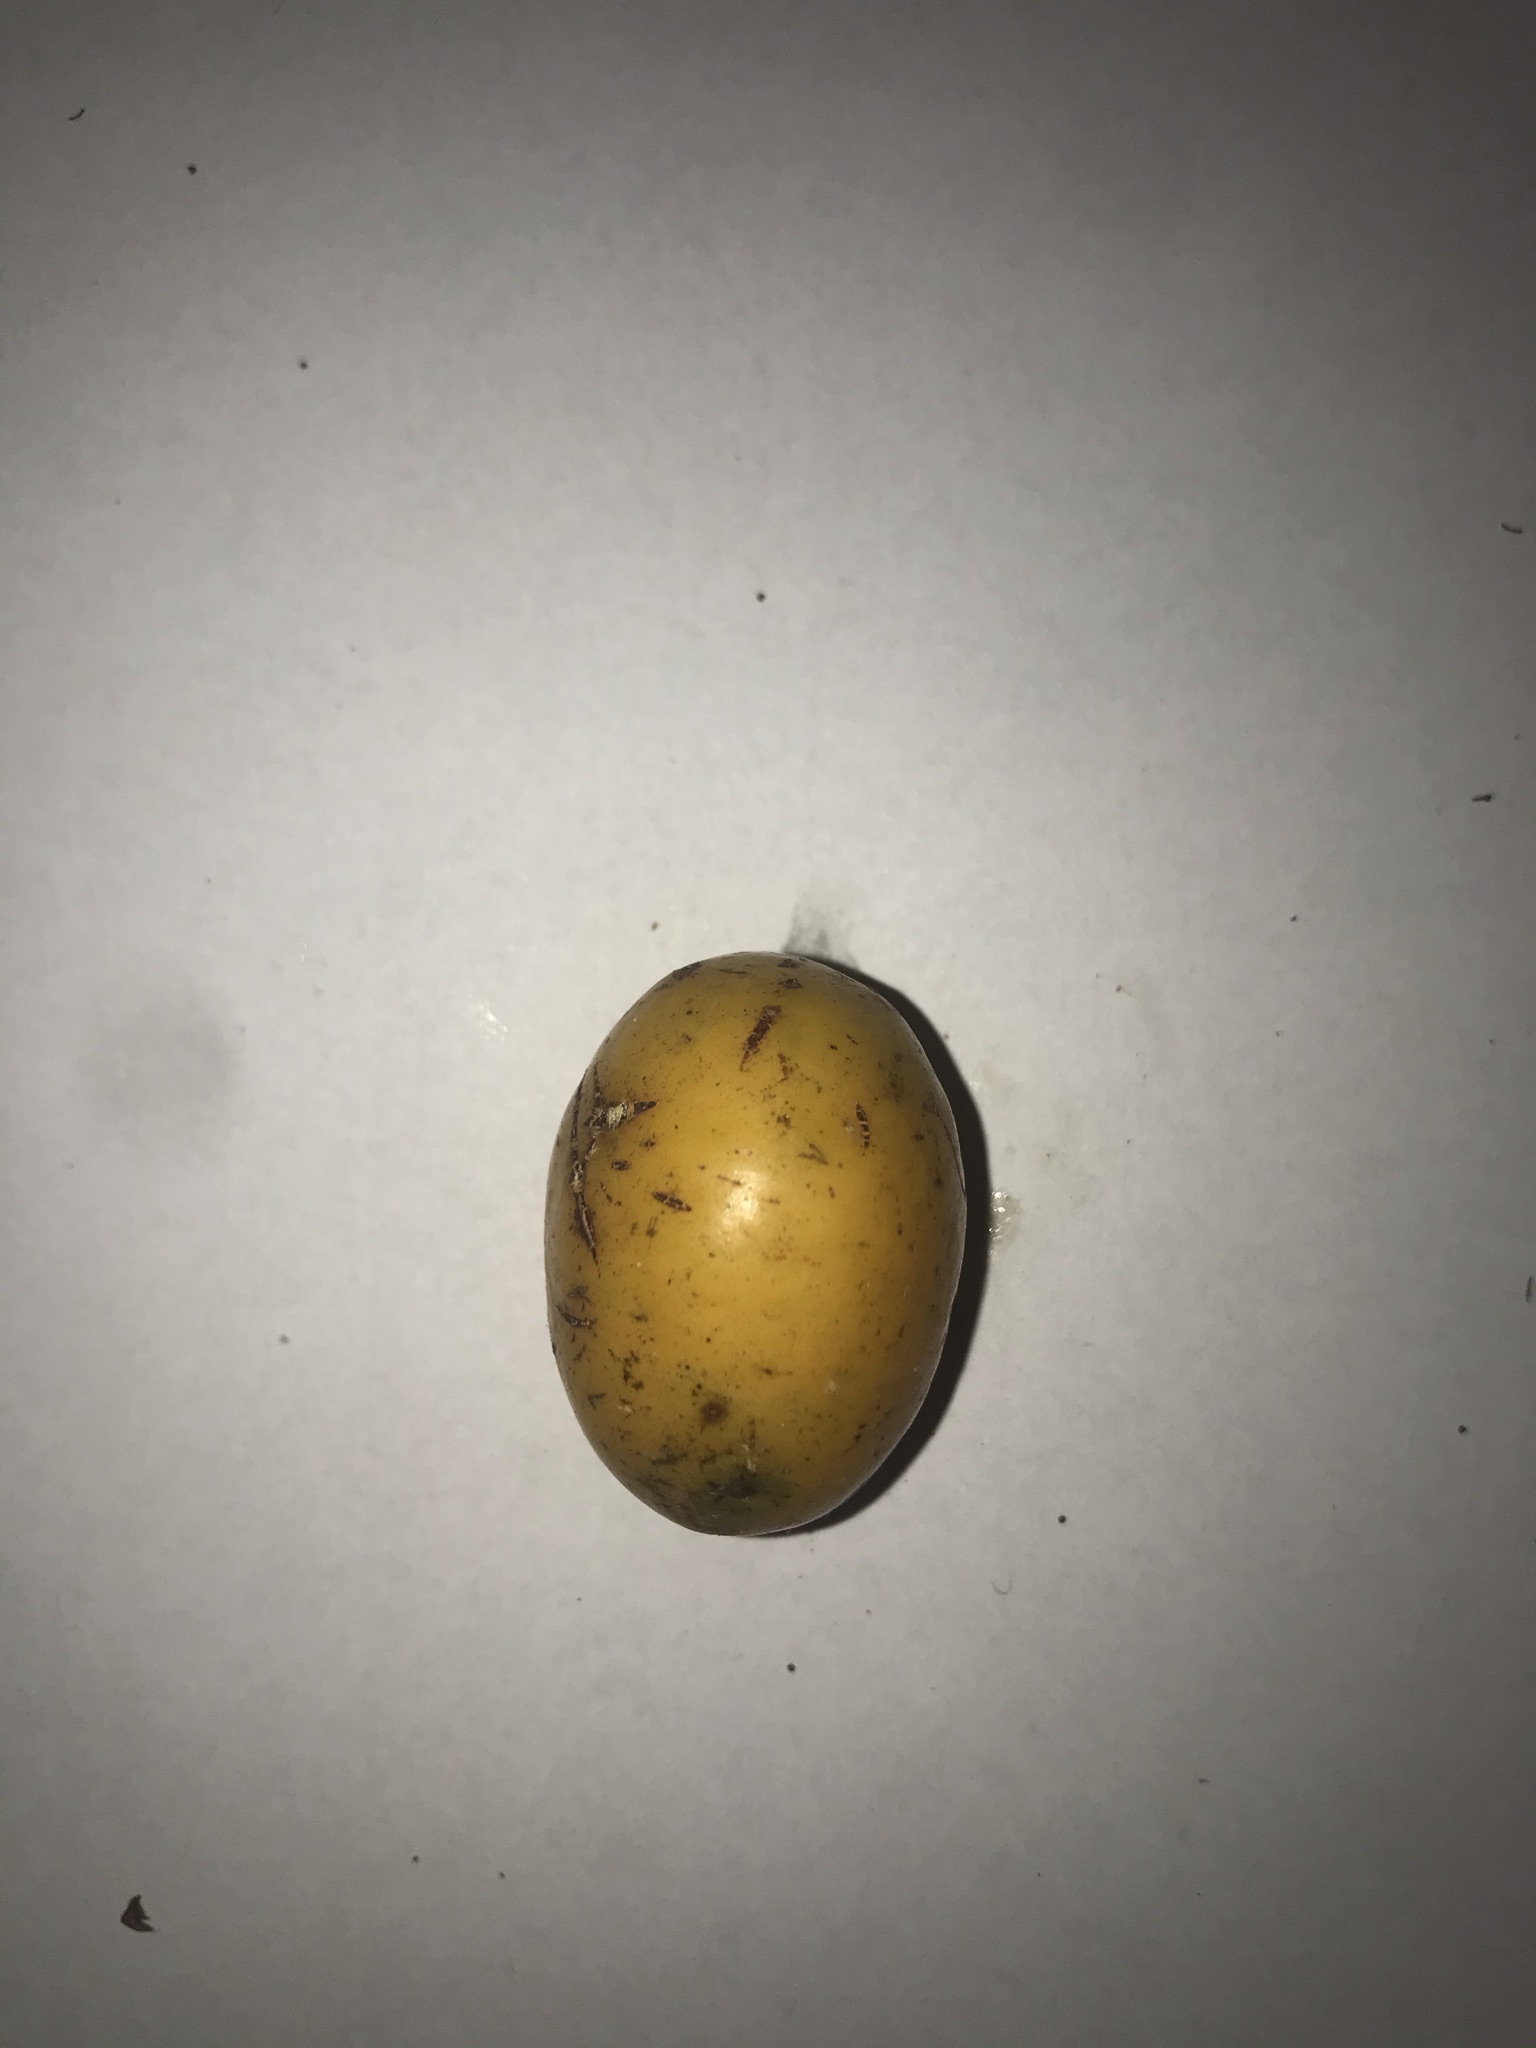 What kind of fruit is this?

siriguela
